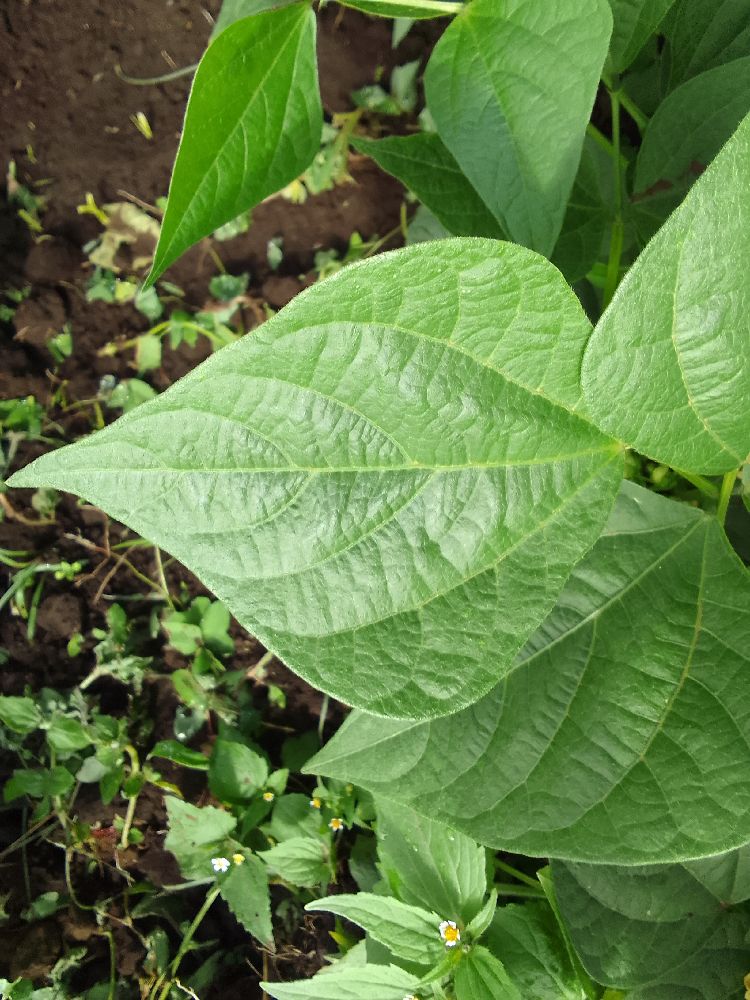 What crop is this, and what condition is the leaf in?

common bean, healthy
